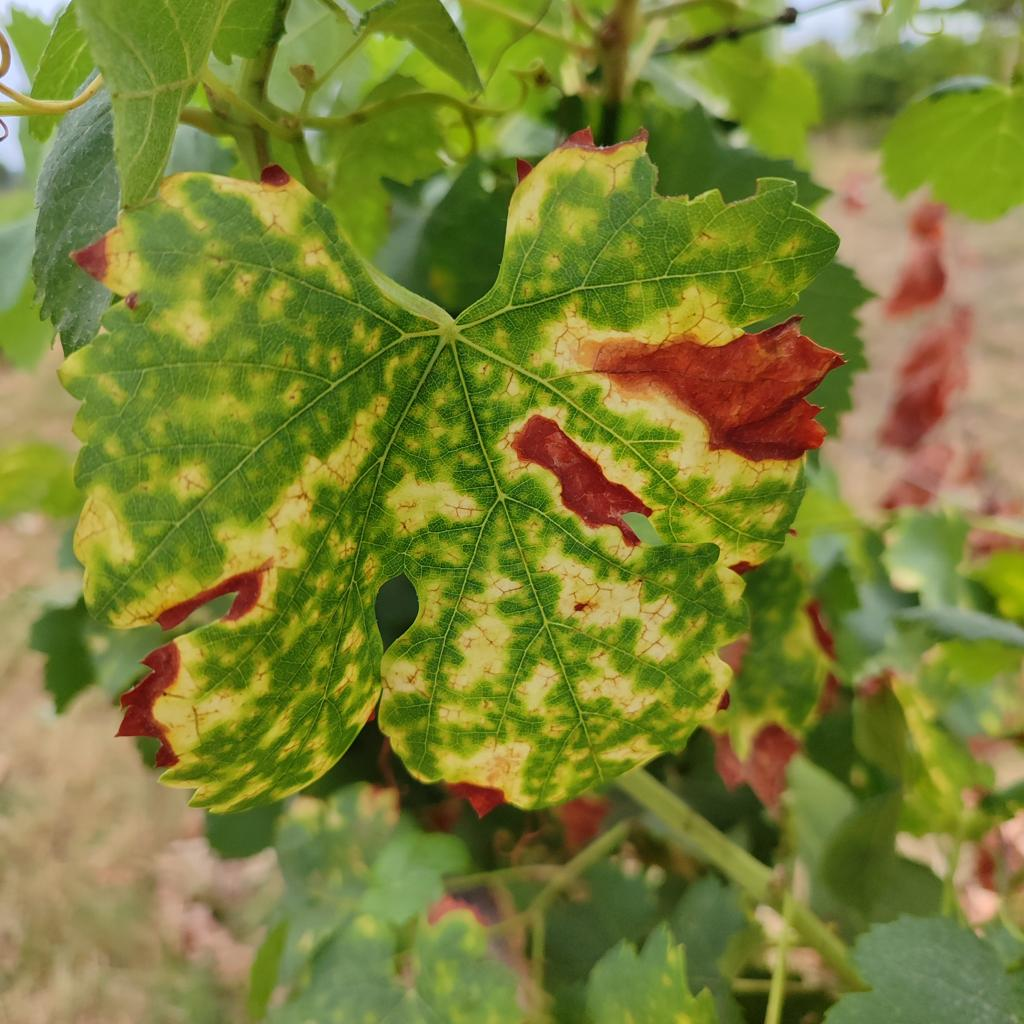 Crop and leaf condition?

grapevine, esca complex
